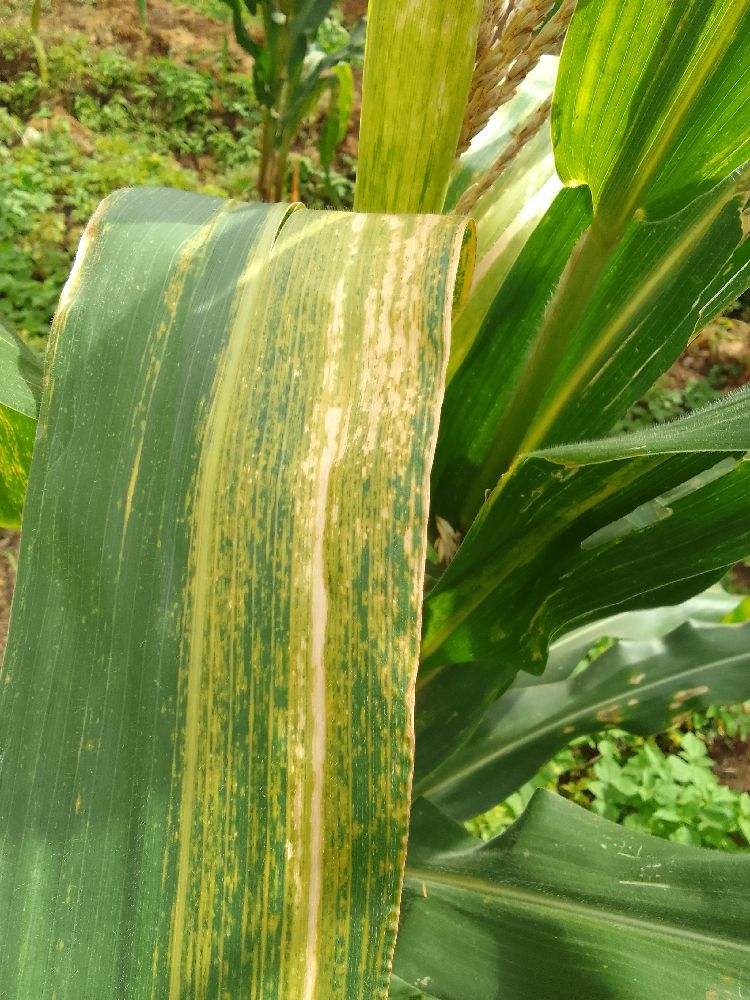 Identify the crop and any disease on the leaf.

maize, maize lethal necrosis
